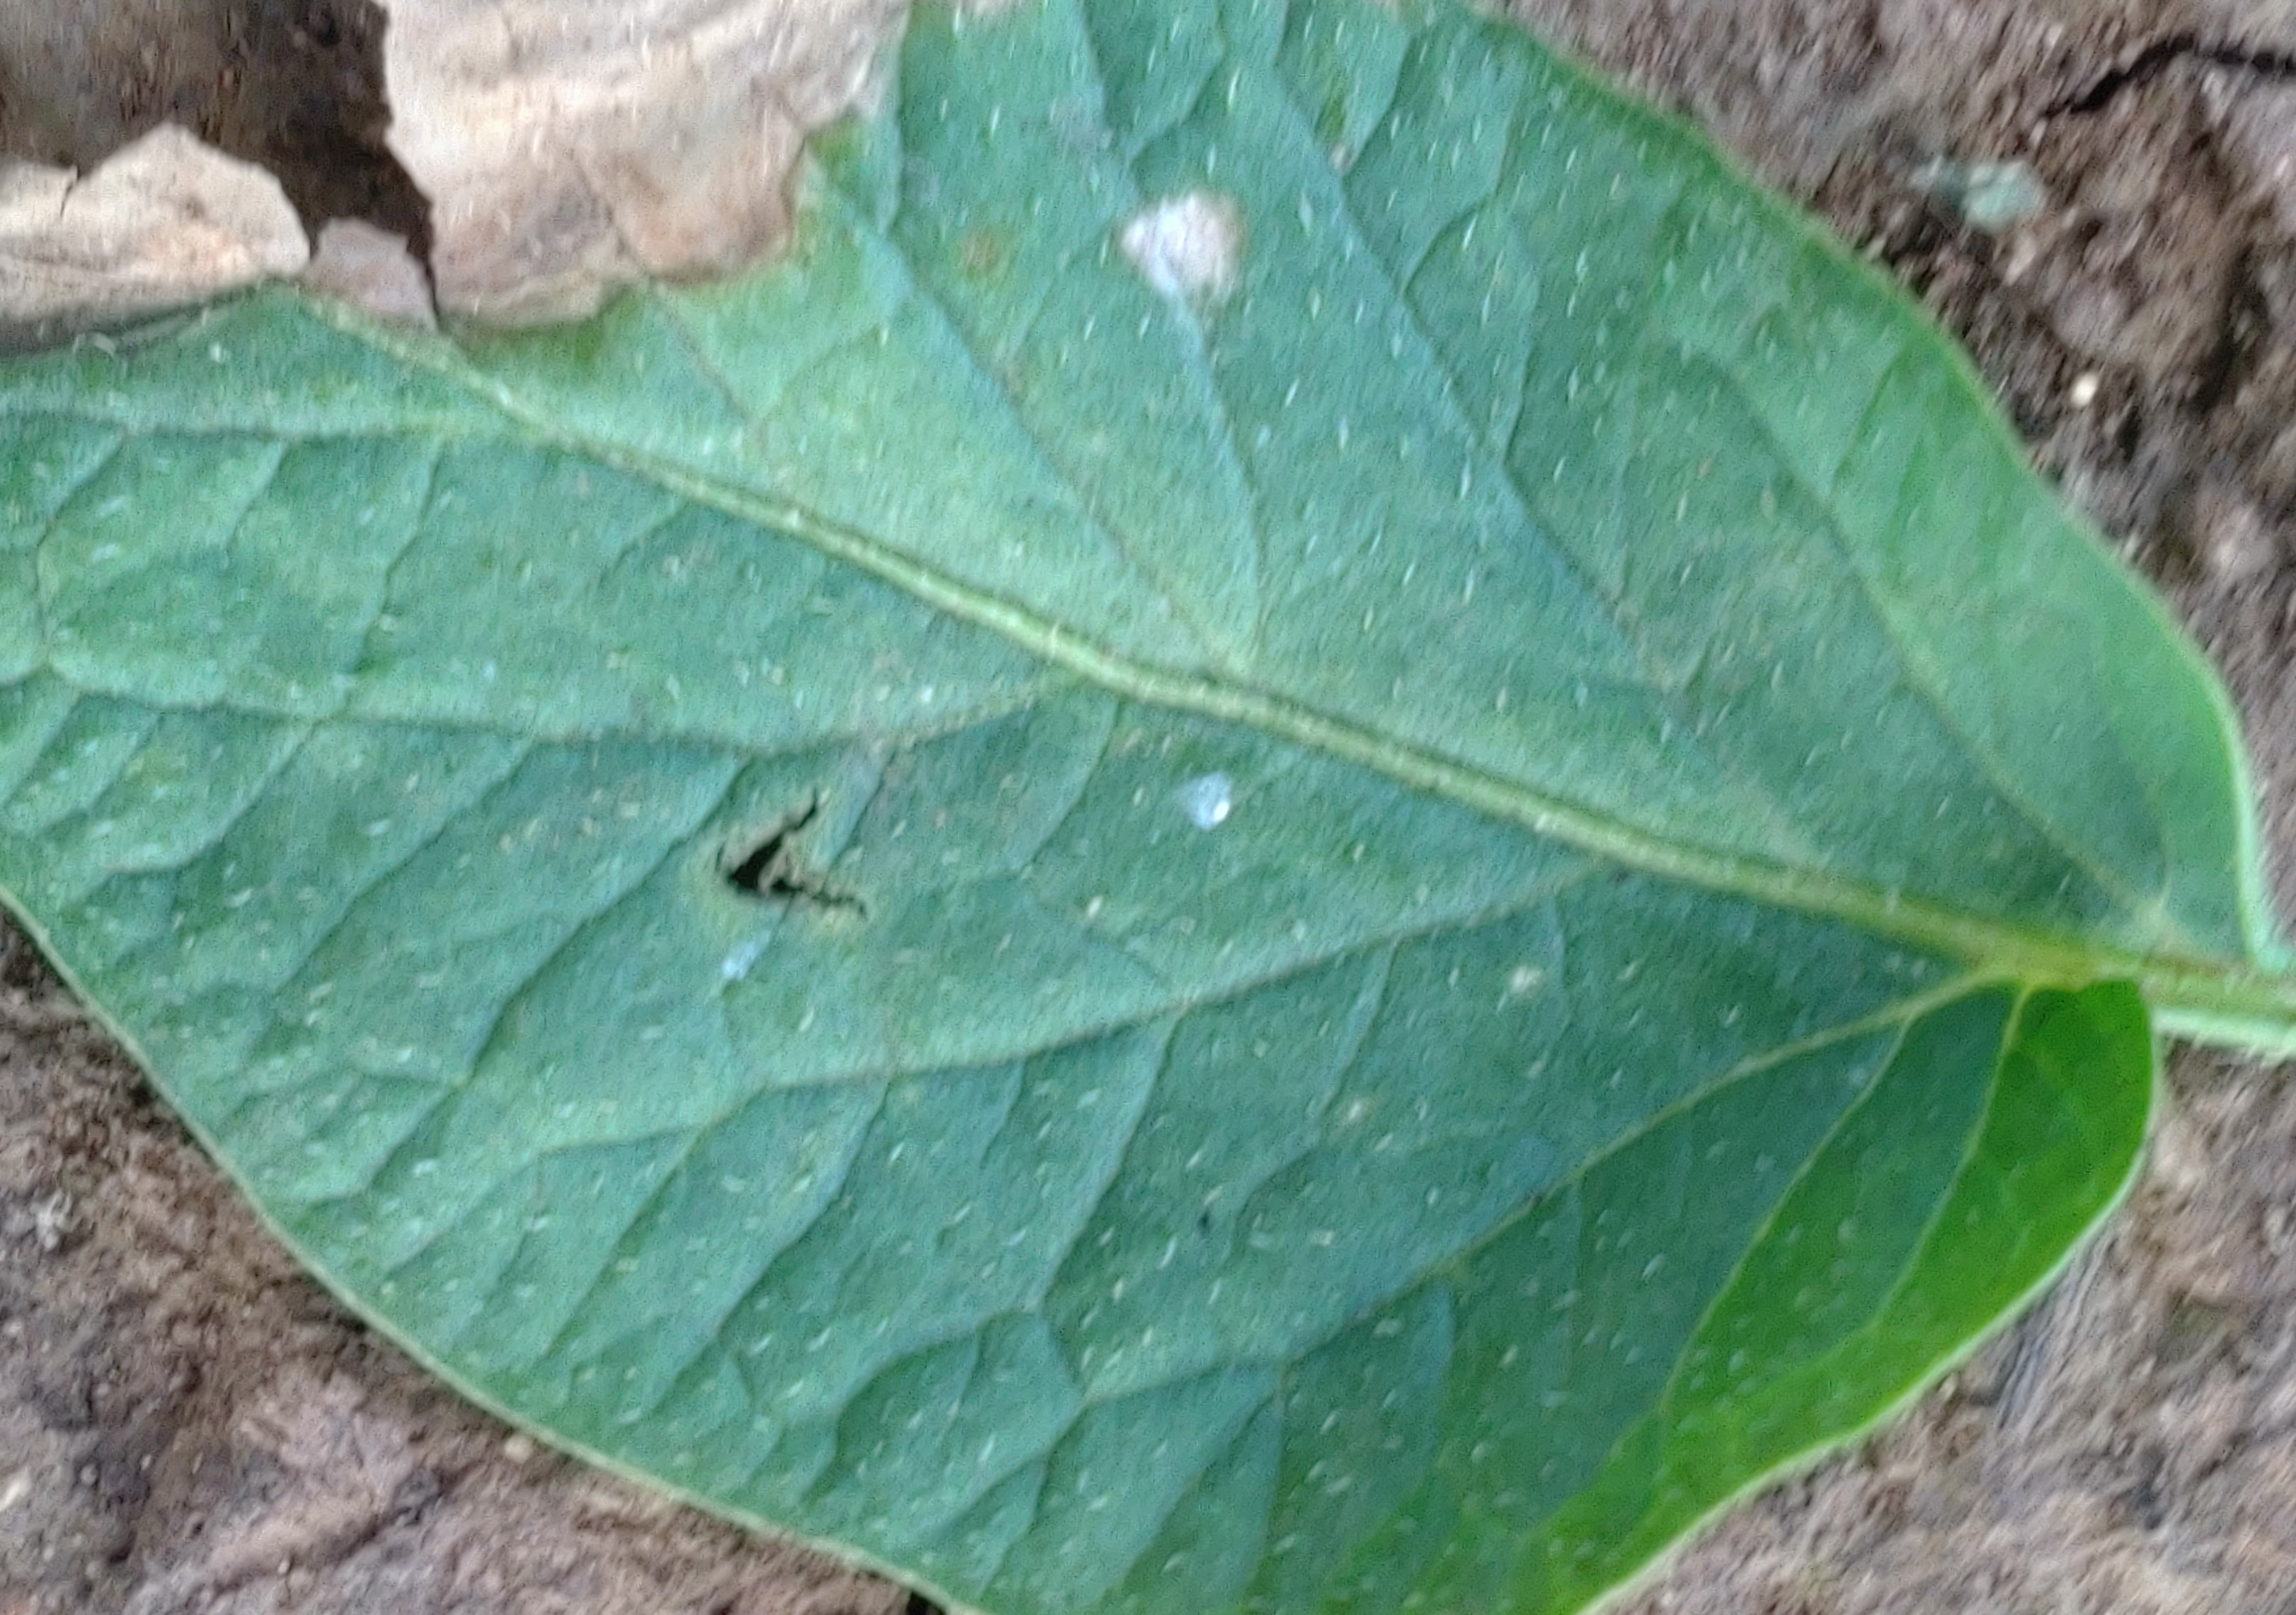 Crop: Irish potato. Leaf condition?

early blight
